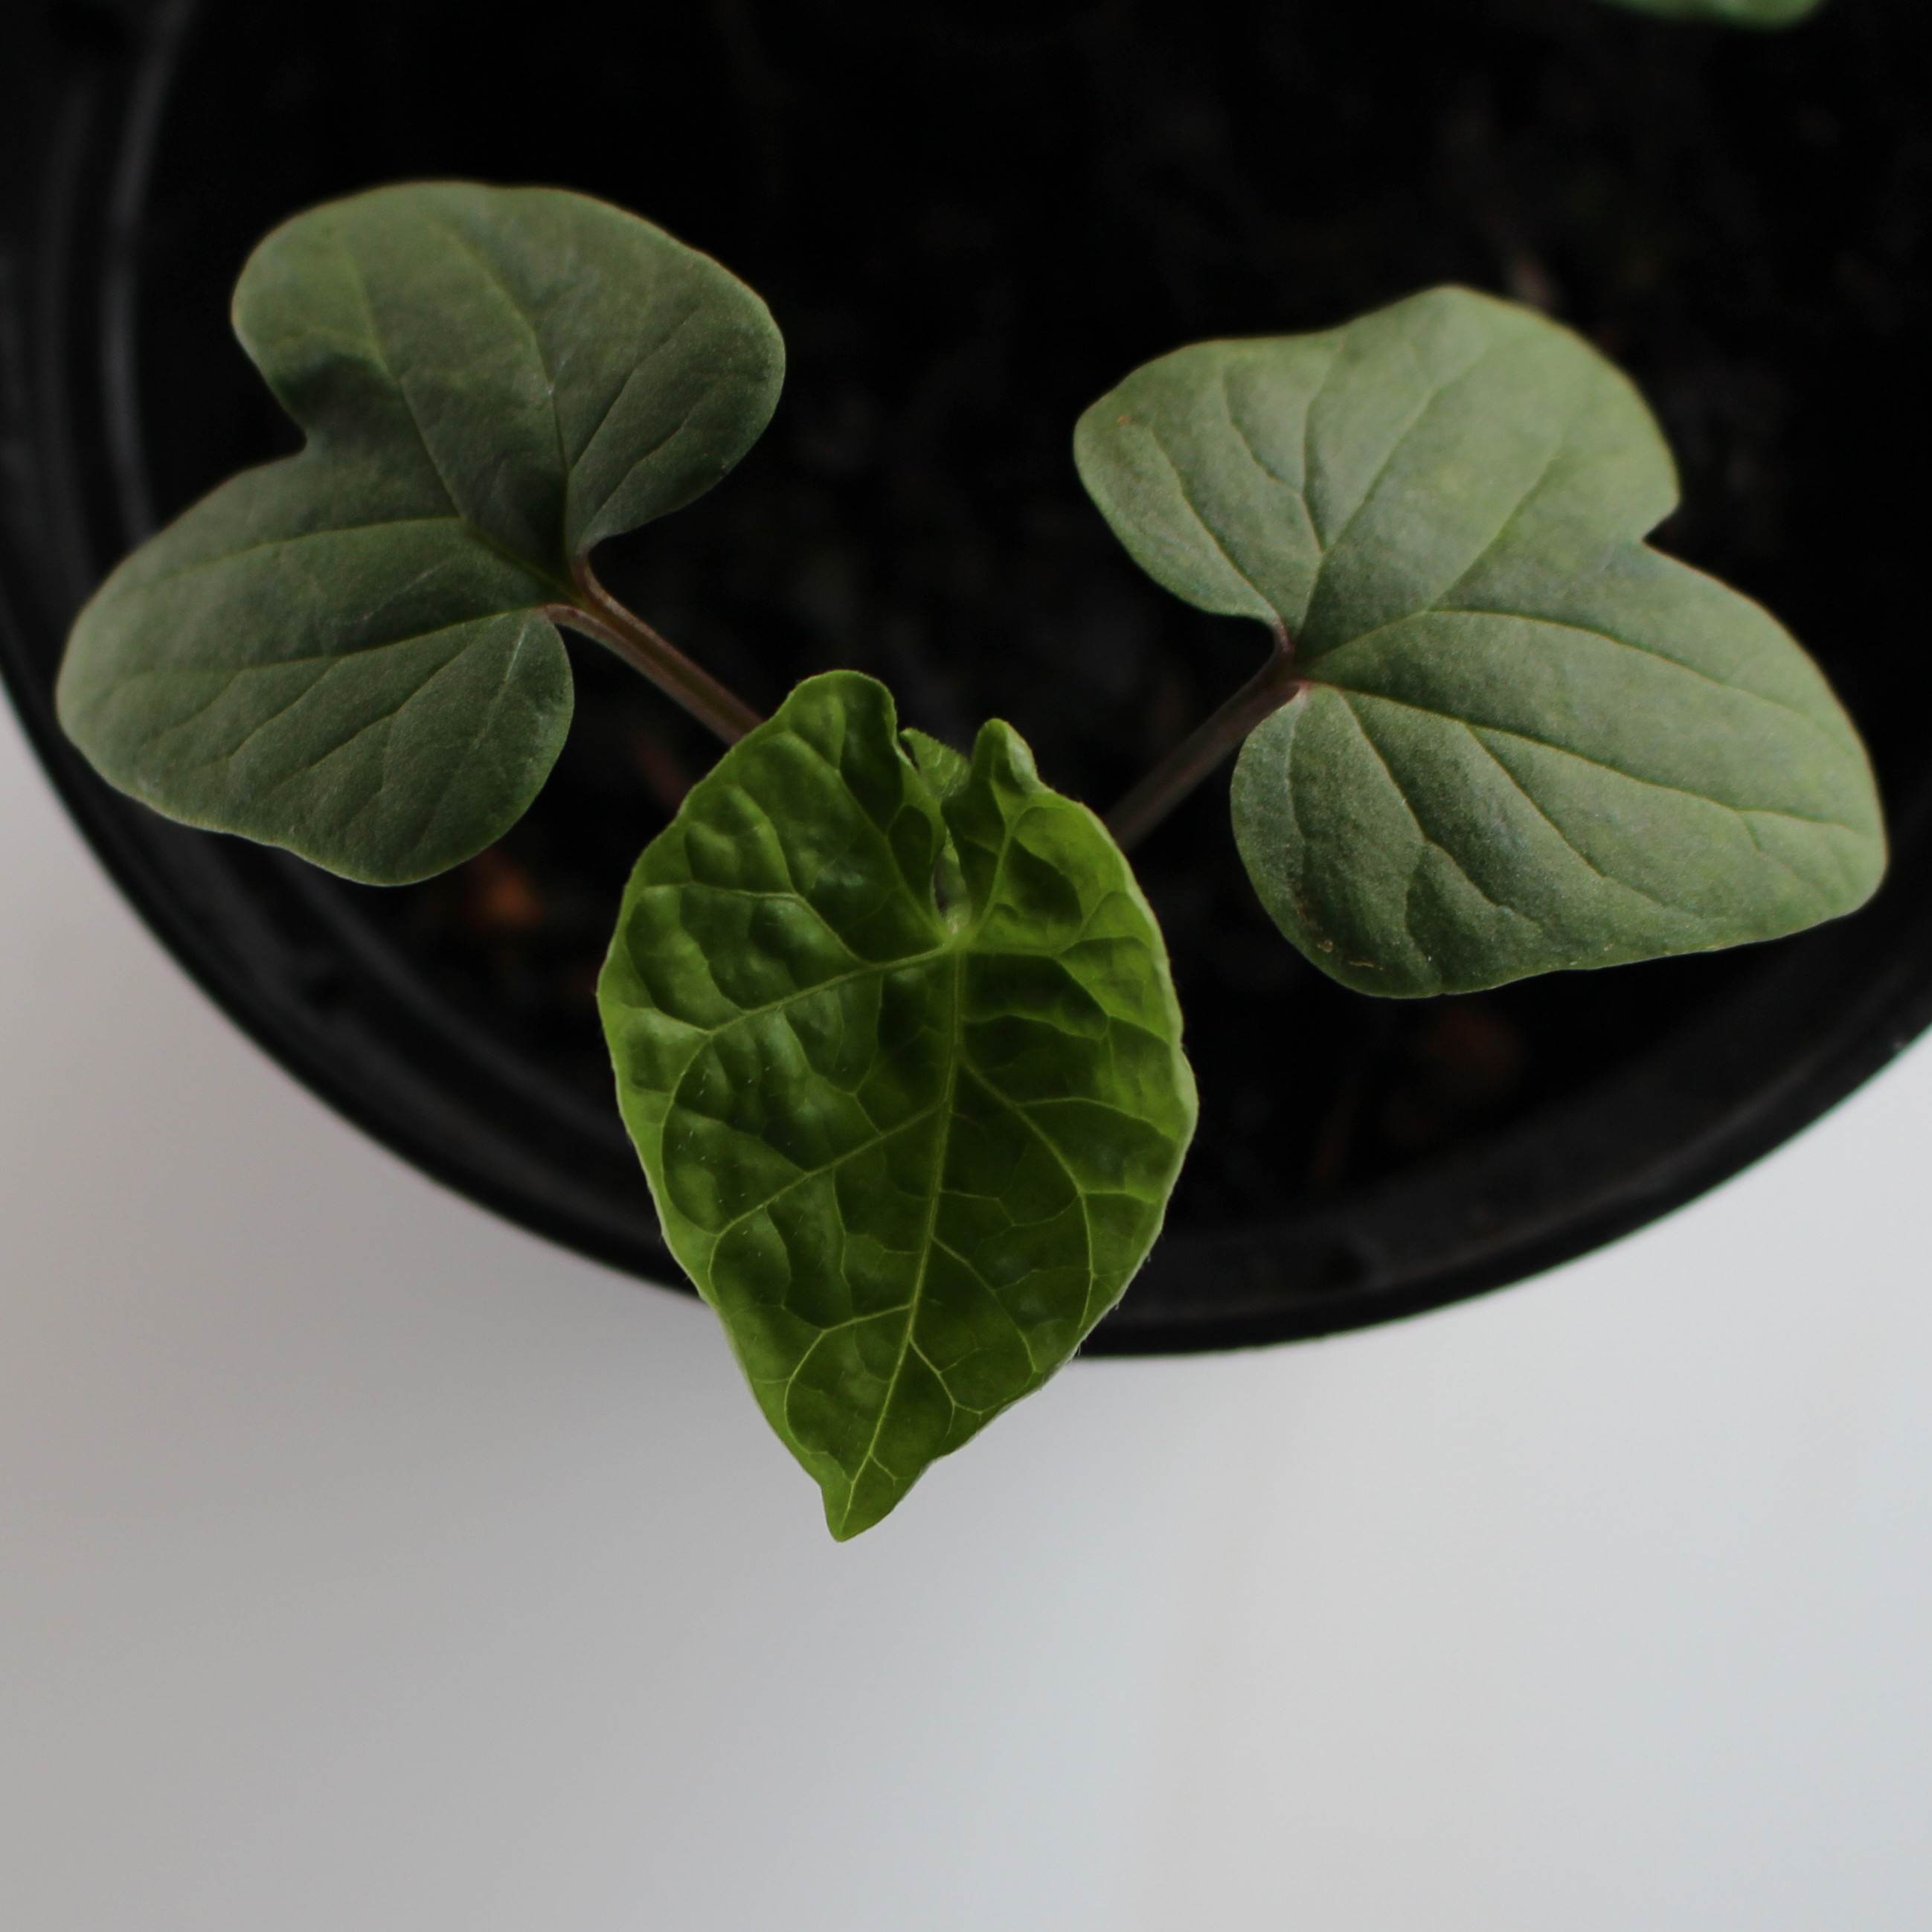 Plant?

Convolvulus arvensis
